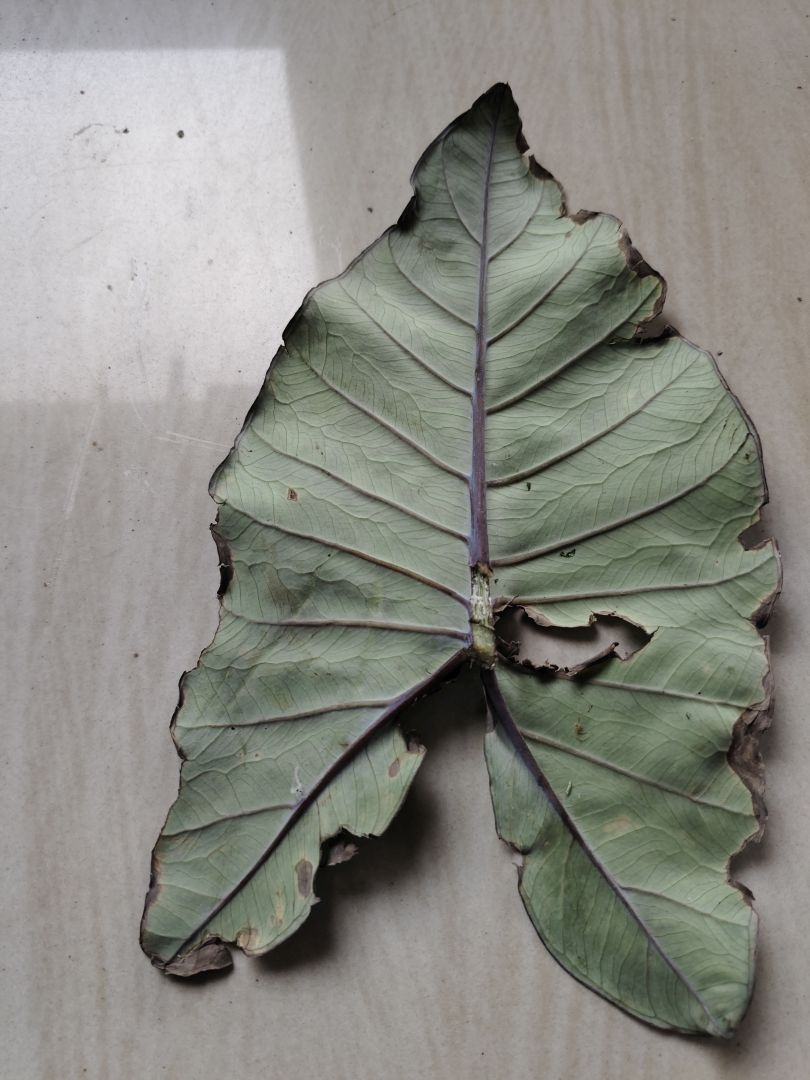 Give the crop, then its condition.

taro, leaf blight
